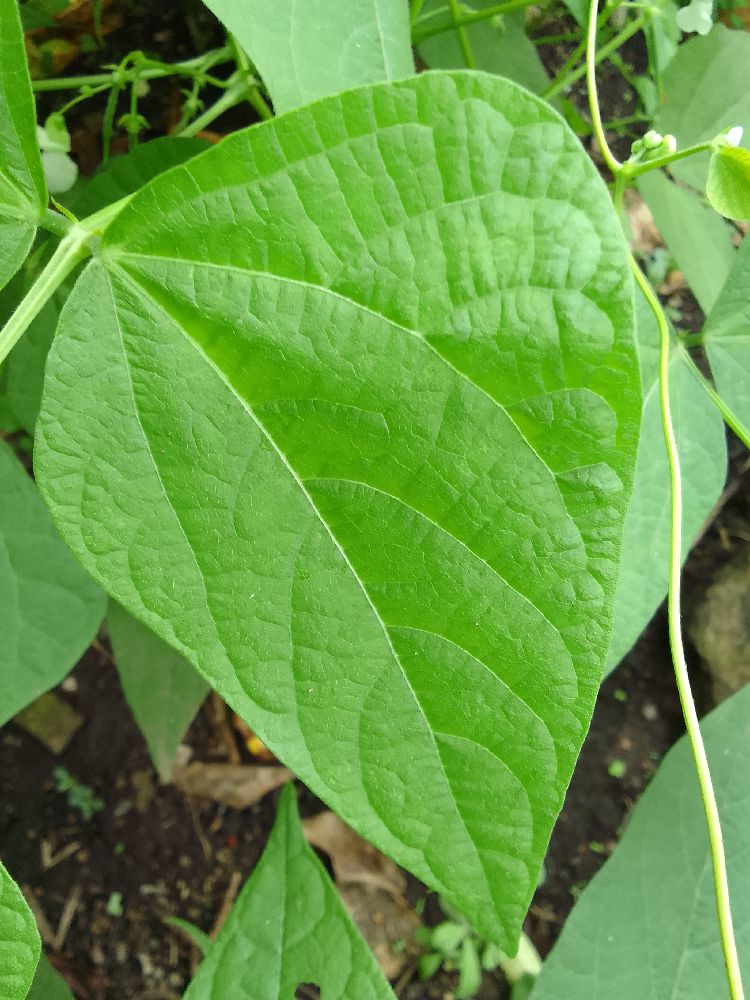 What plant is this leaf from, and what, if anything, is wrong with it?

common bean, healthy
